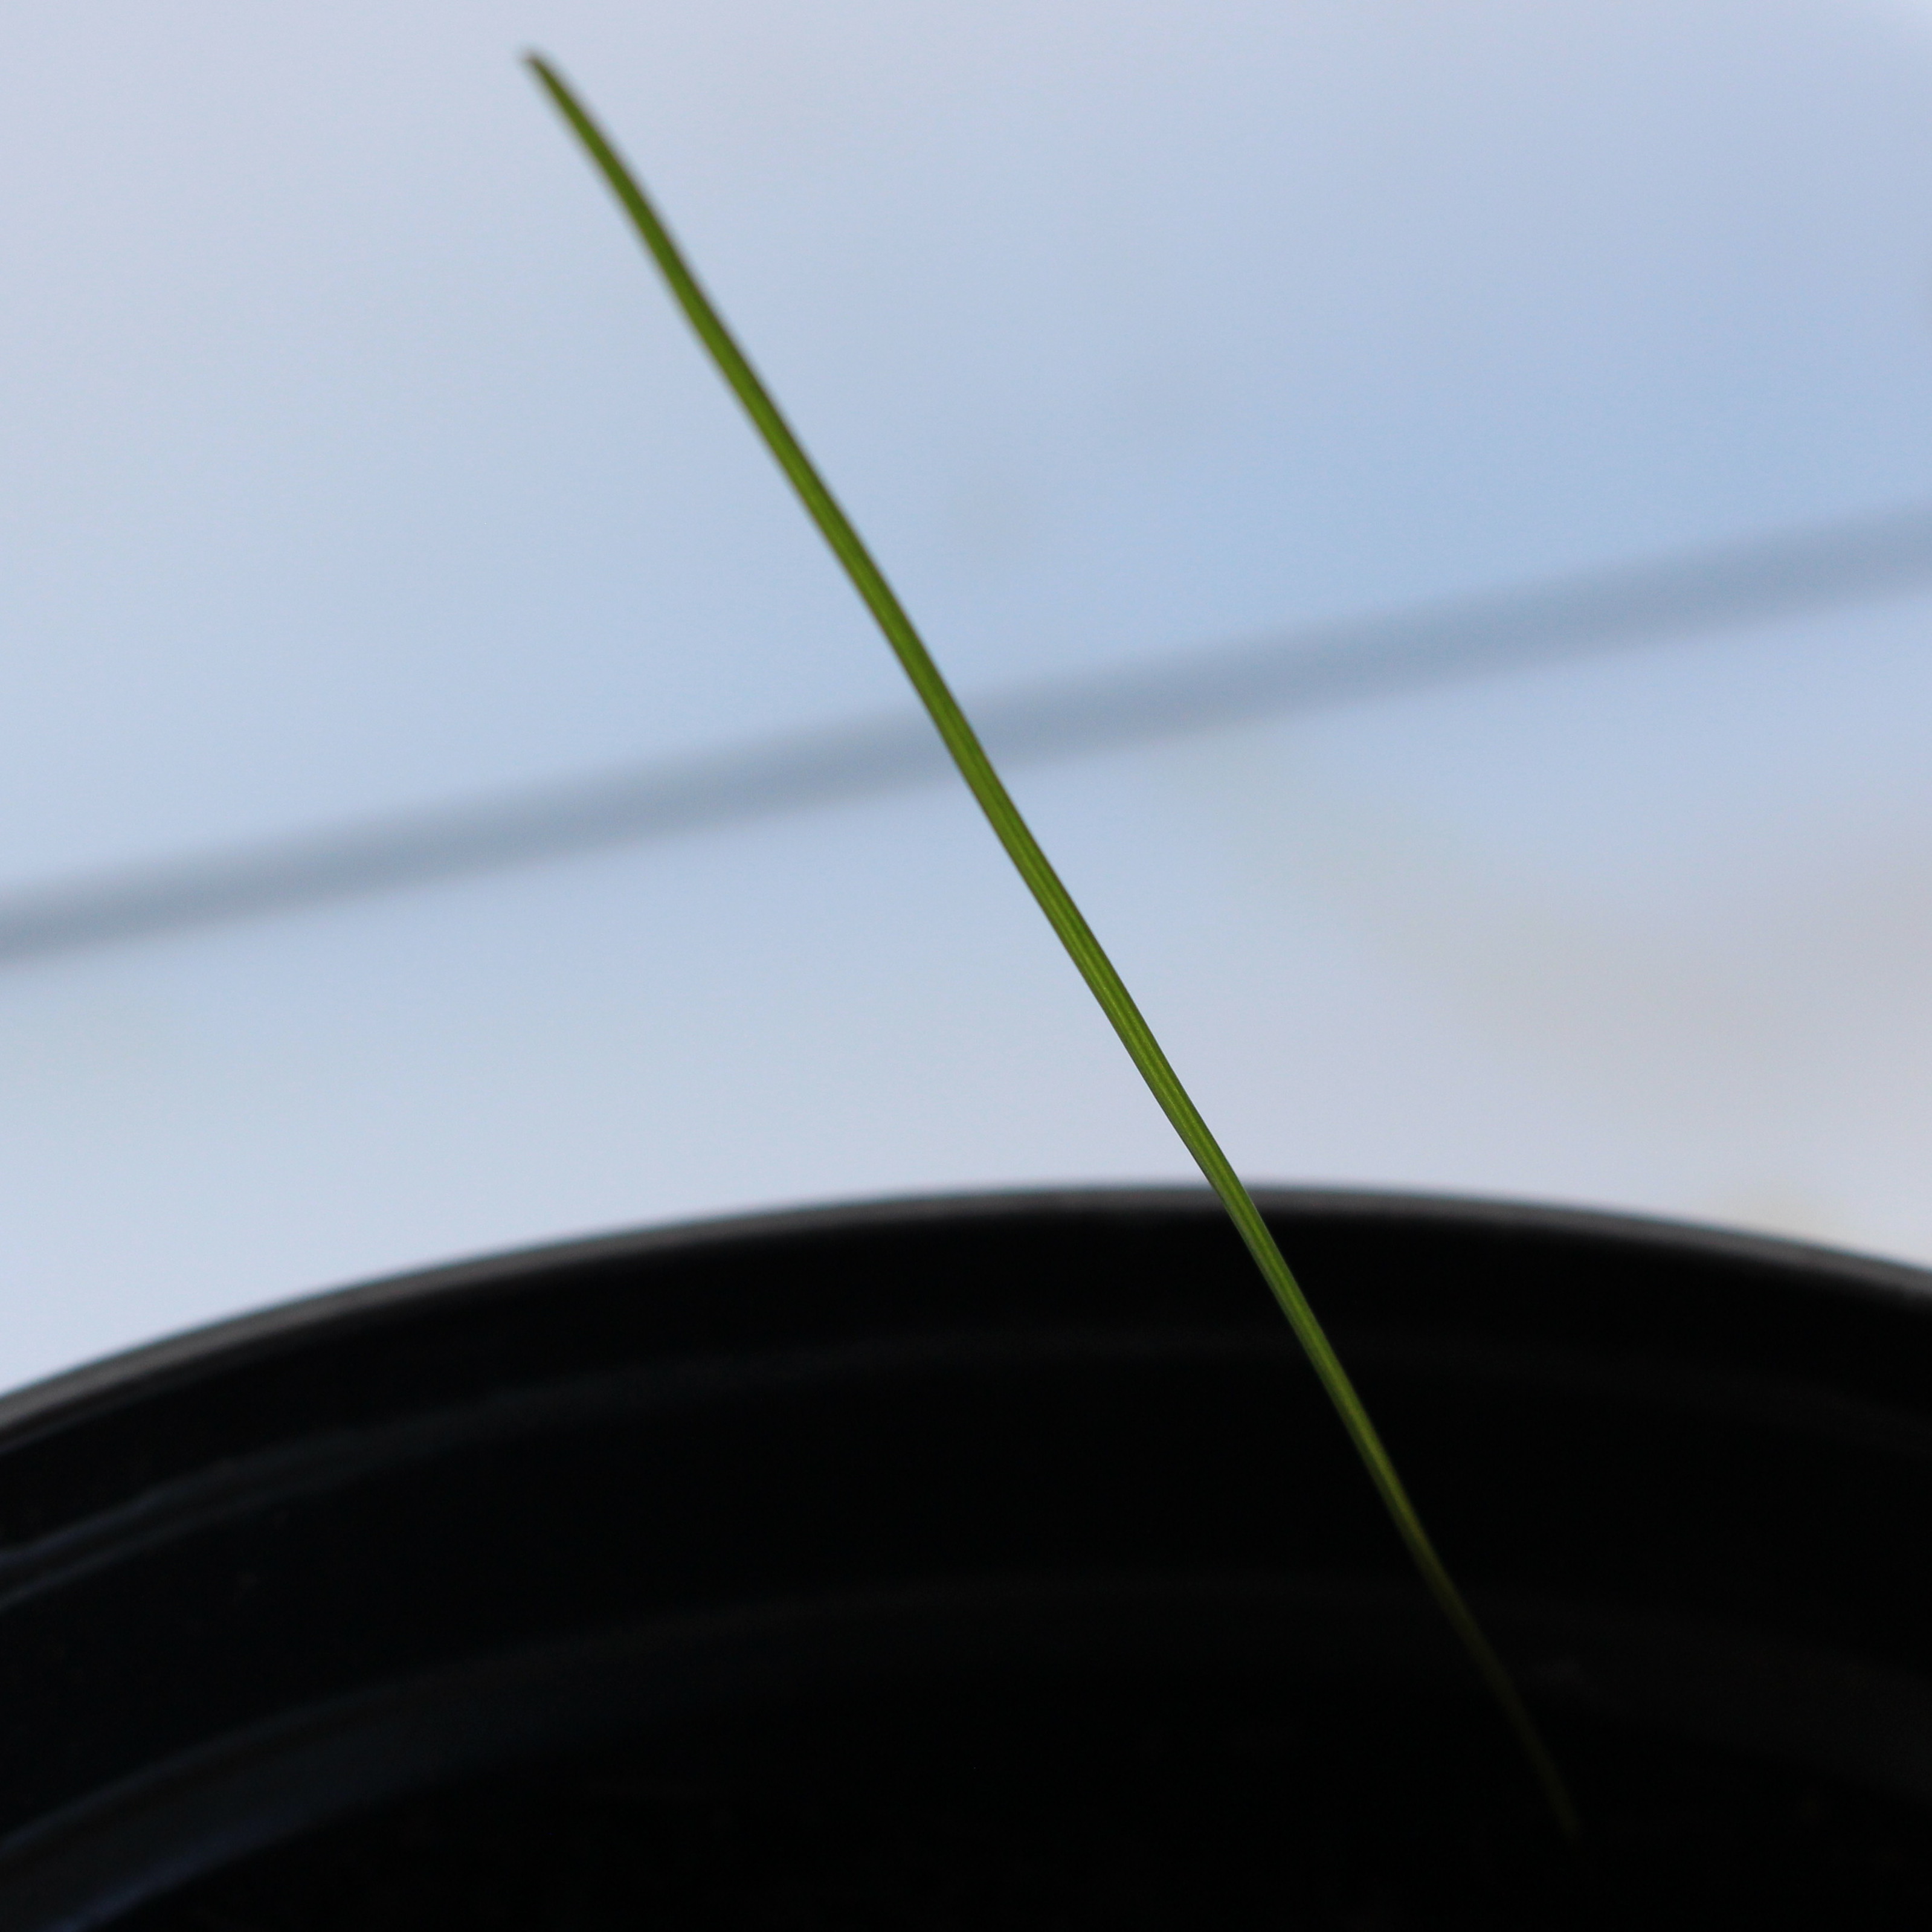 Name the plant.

Lolium multiflorum
